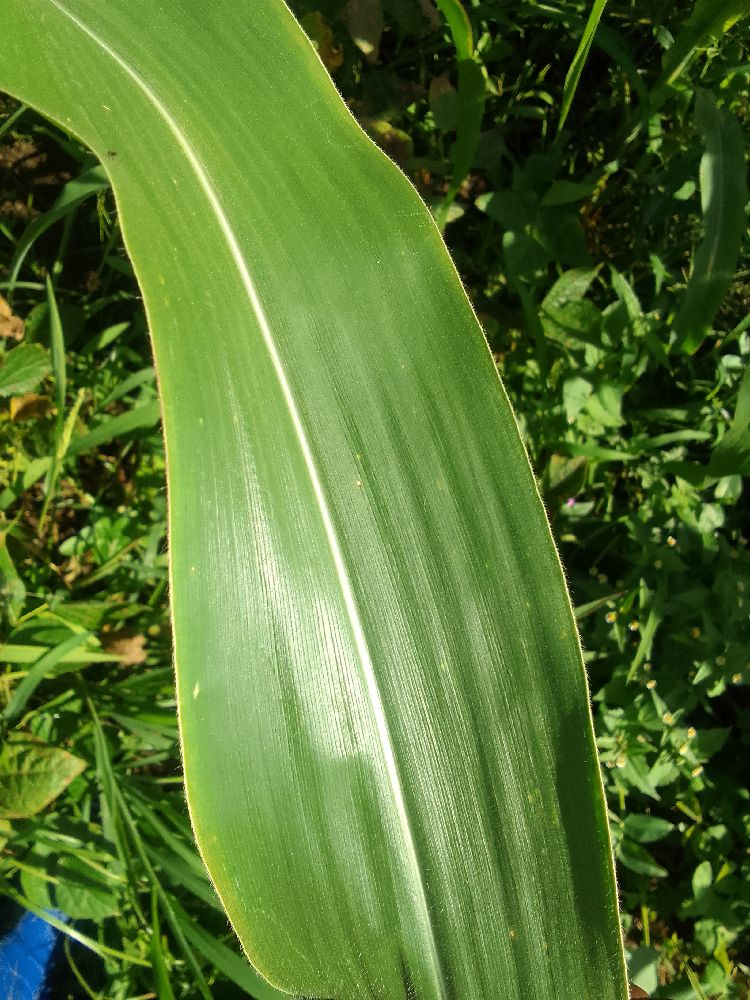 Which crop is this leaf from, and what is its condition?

maize, healthy
